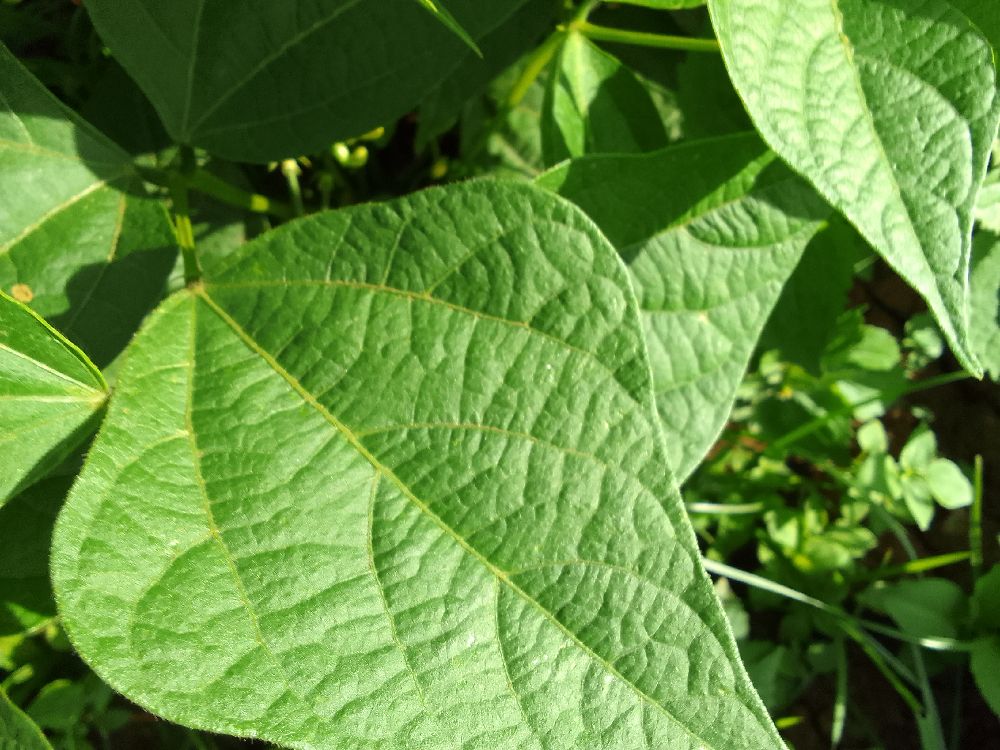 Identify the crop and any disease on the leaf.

common bean, healthy
